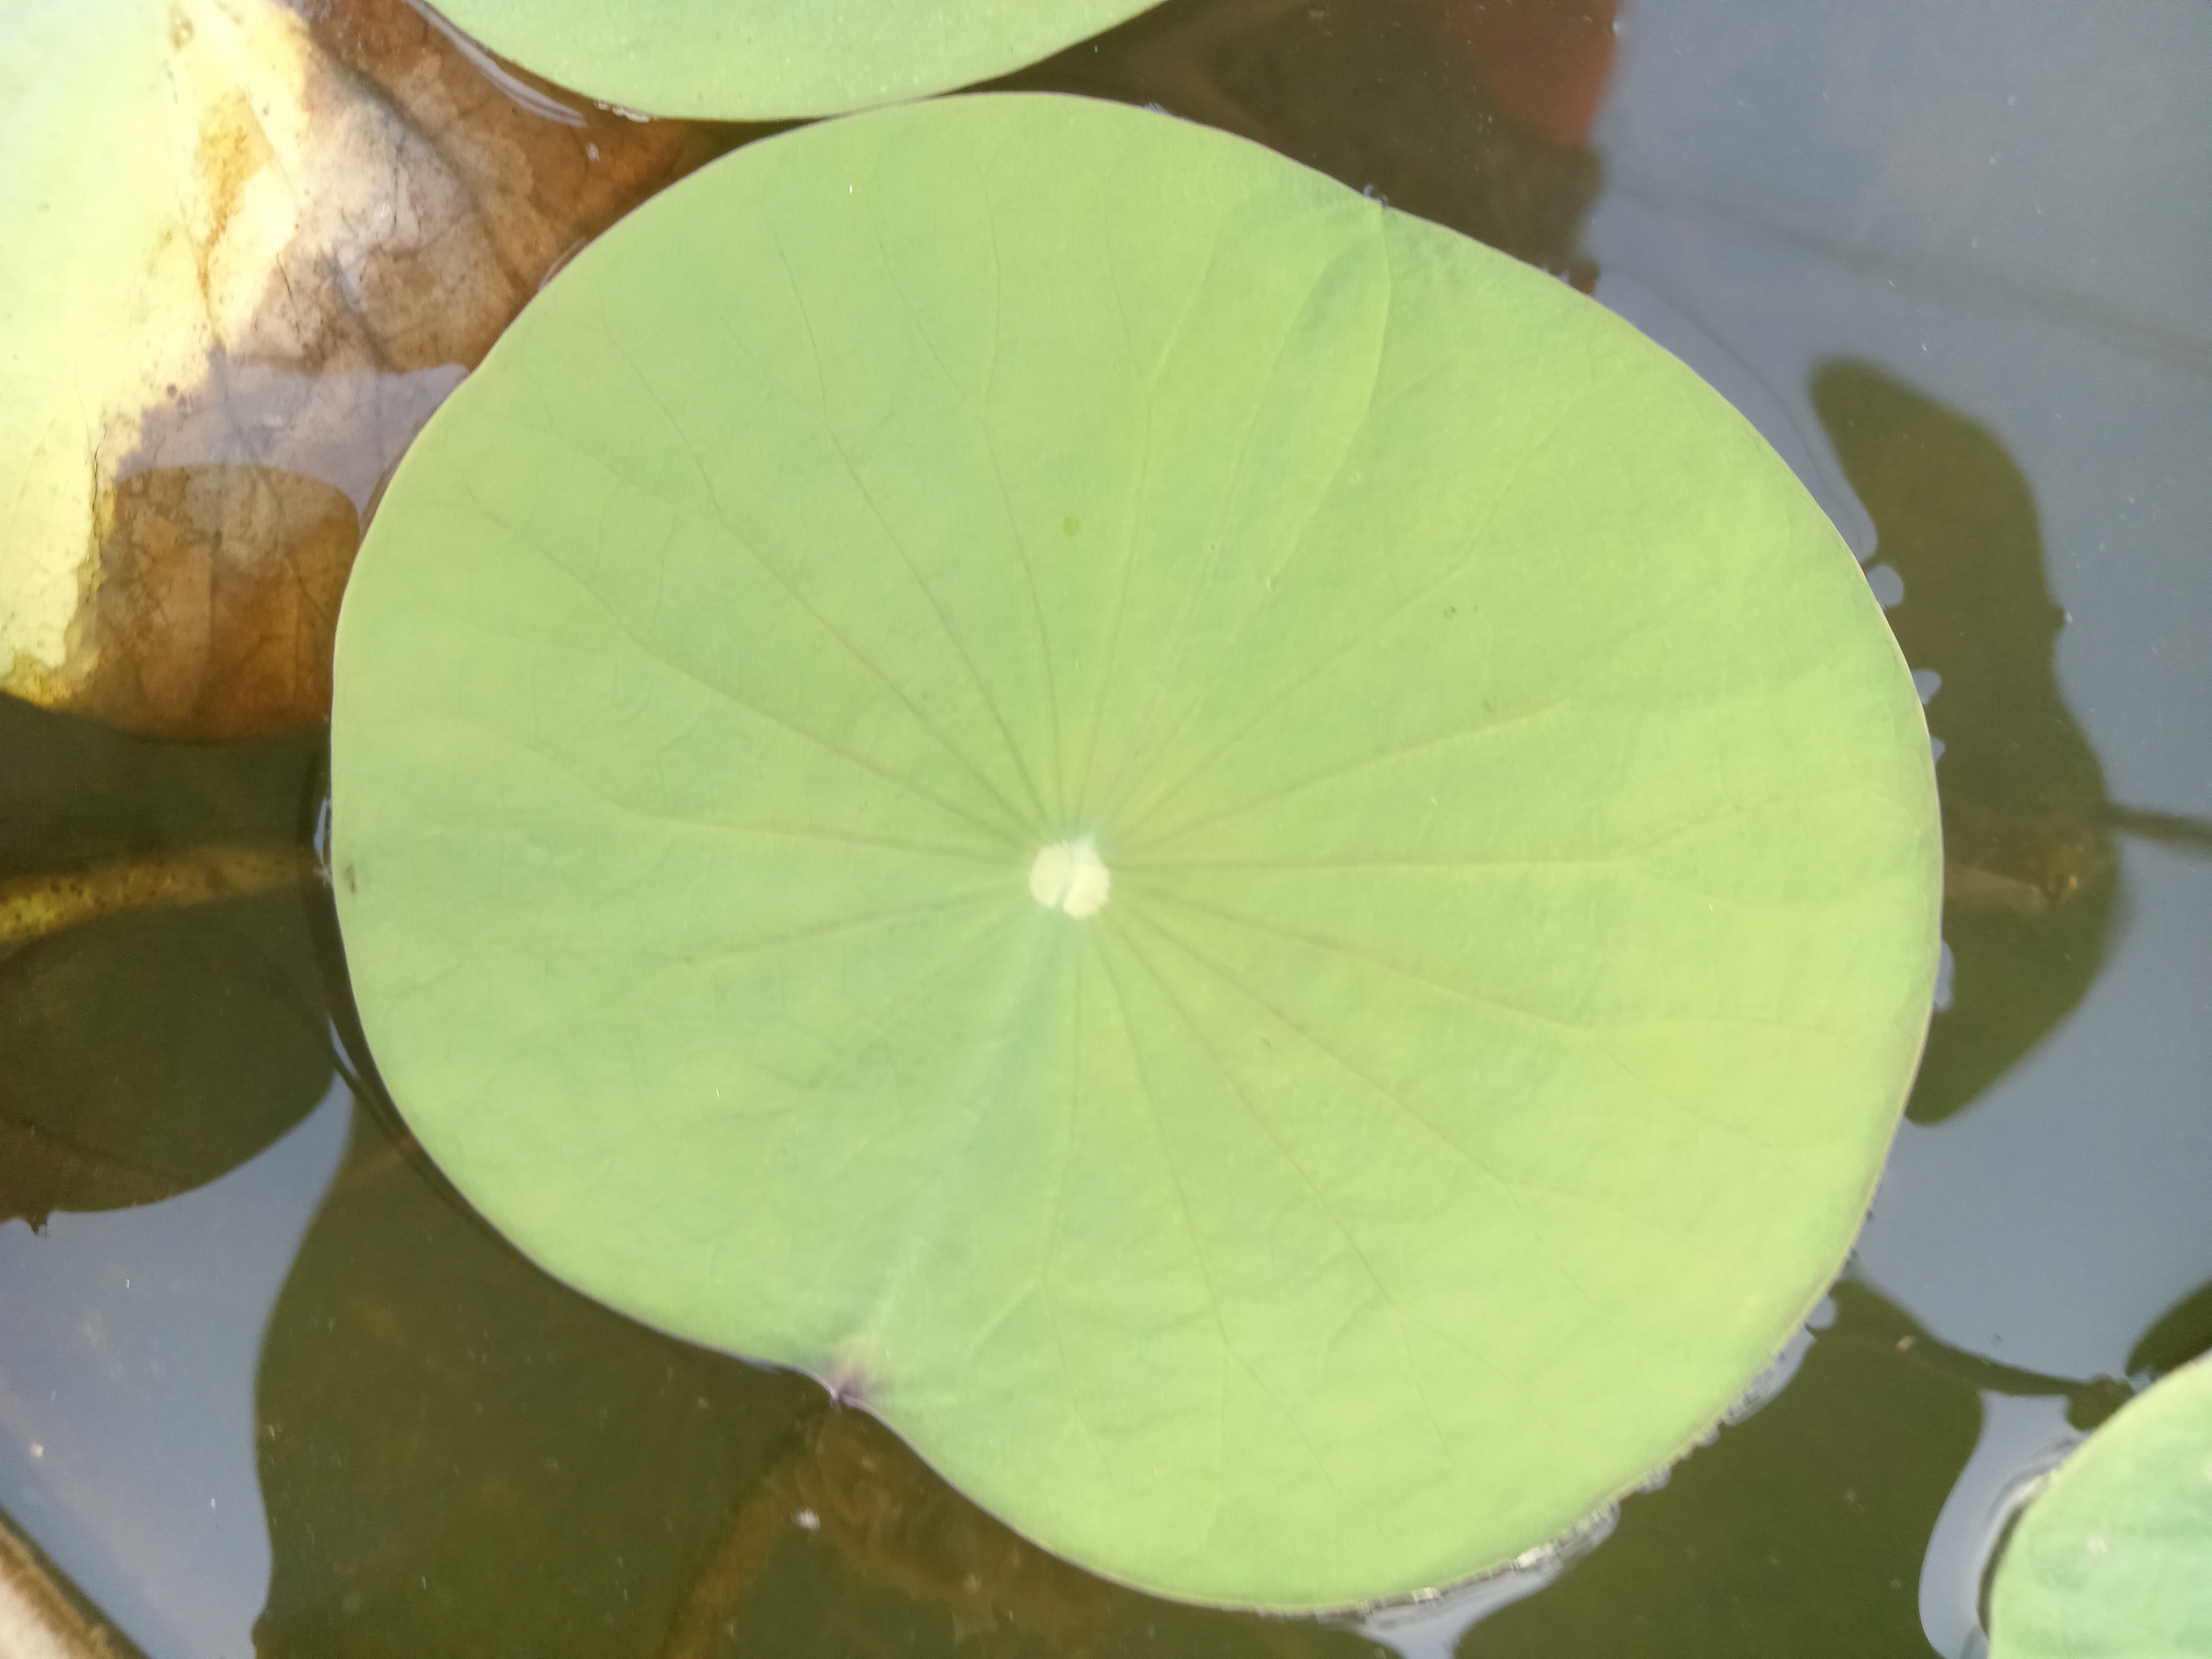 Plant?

lotus
